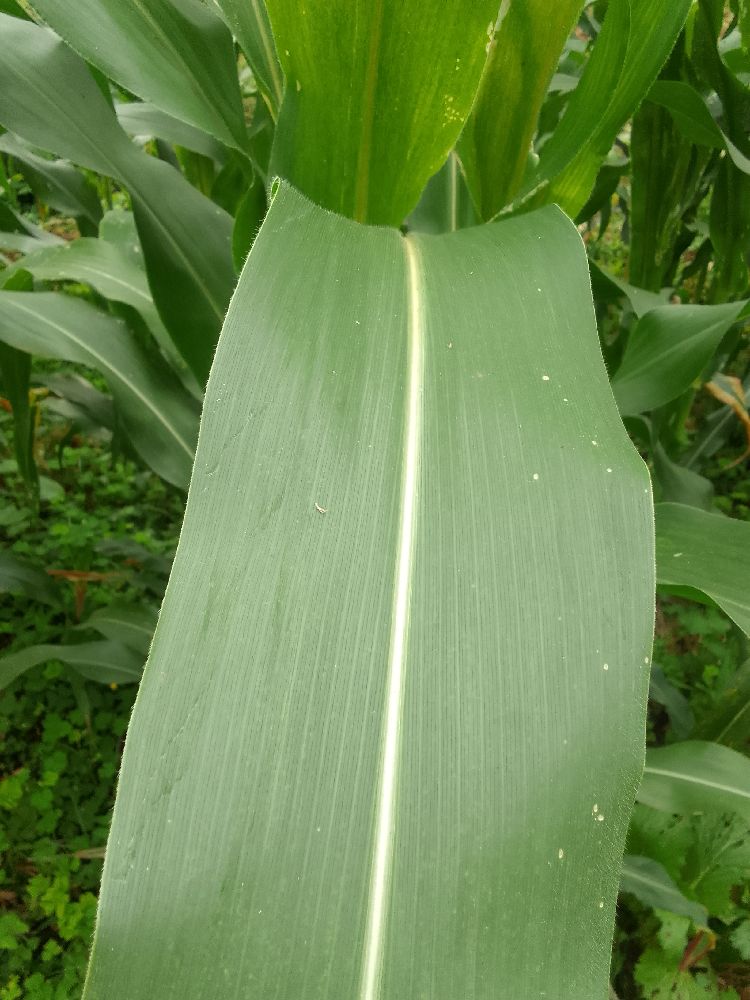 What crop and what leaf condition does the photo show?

maize, healthy
